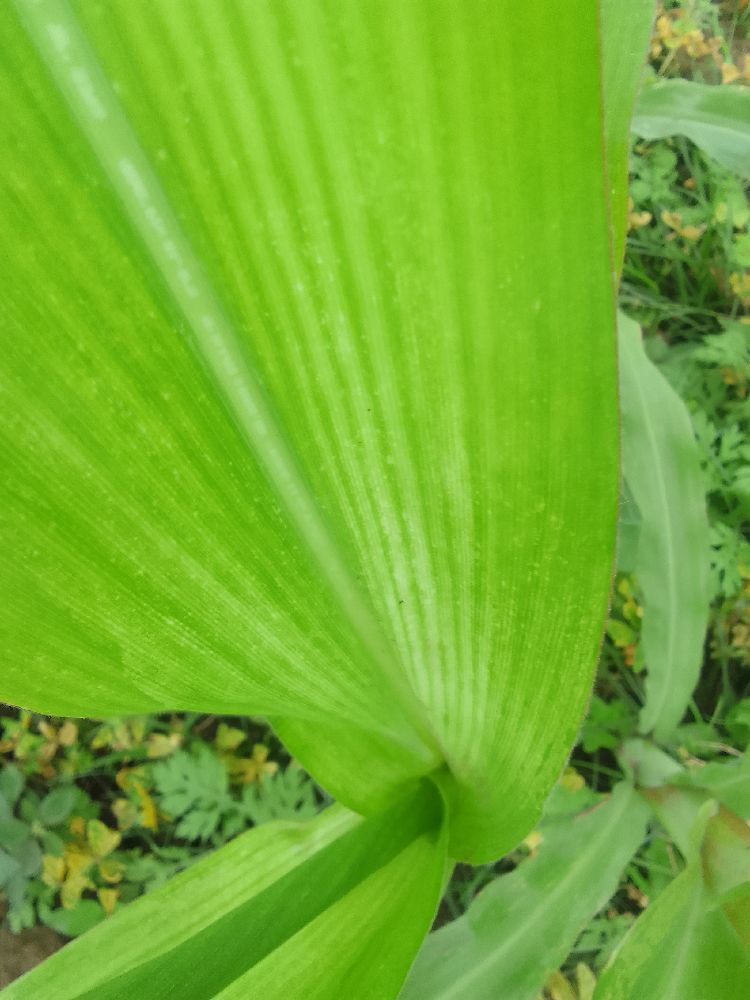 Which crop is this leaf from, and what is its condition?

maize, maize lethal necrosis
